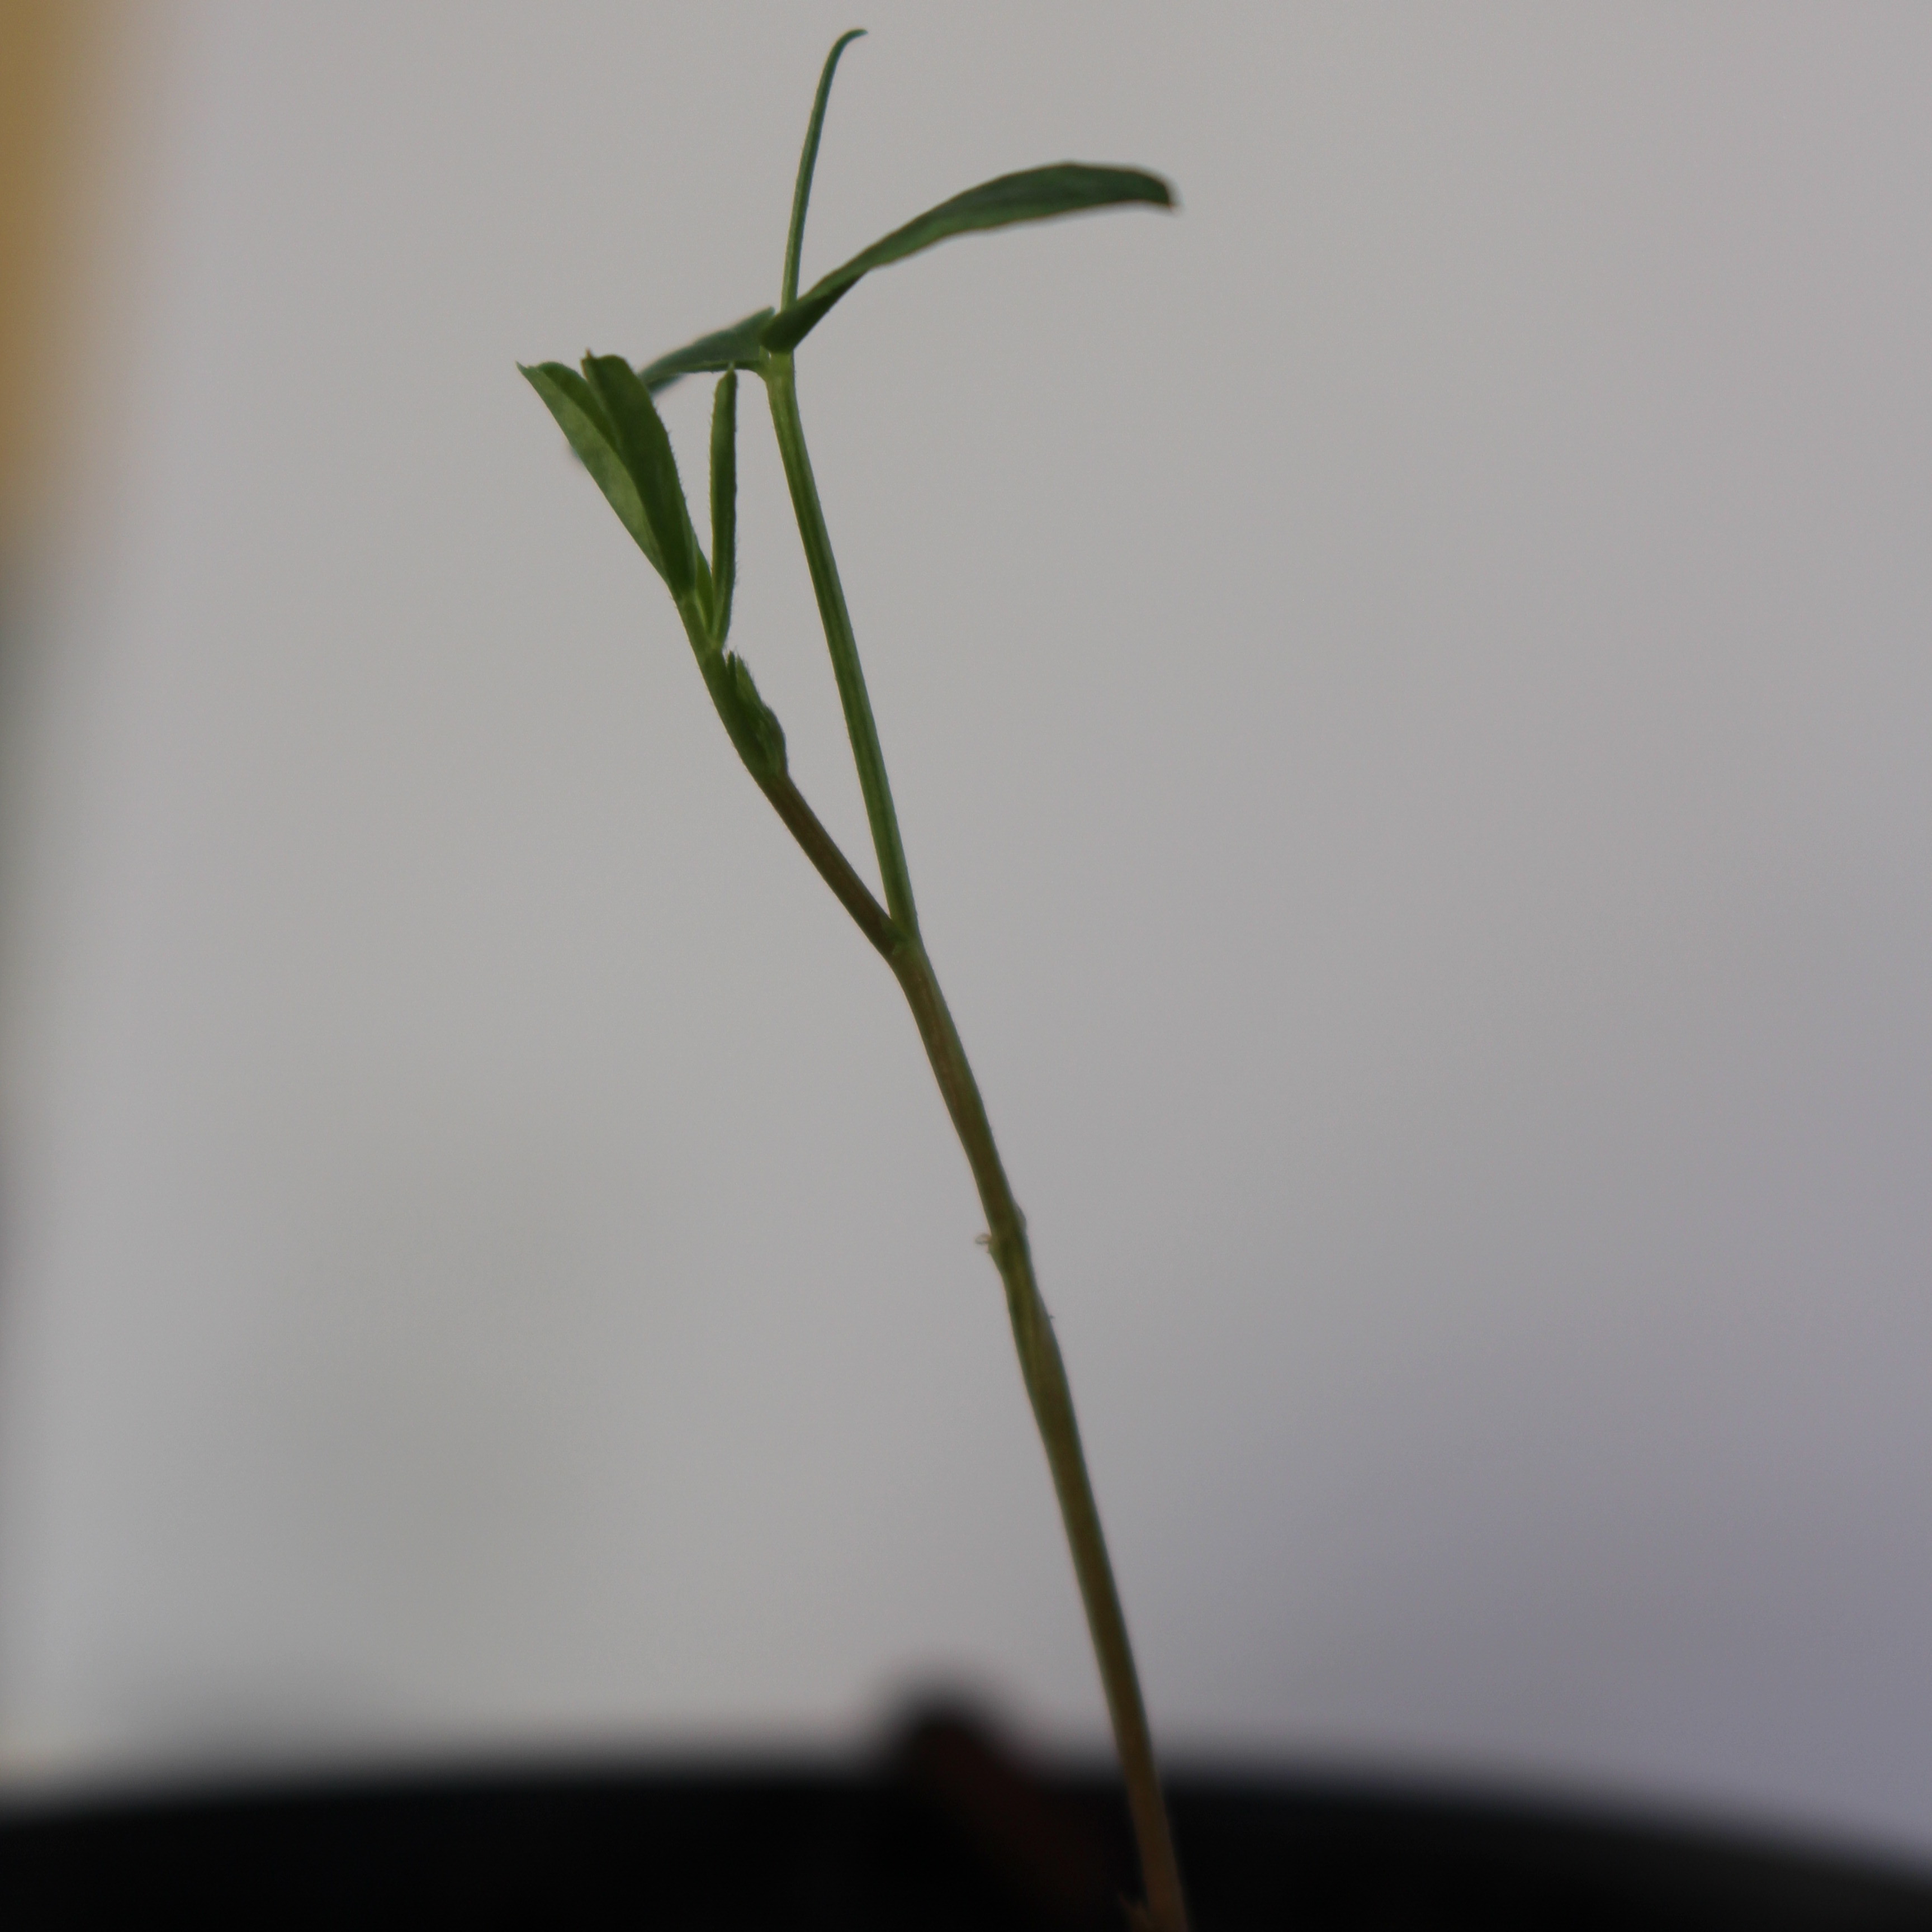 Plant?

Vicia sativa
